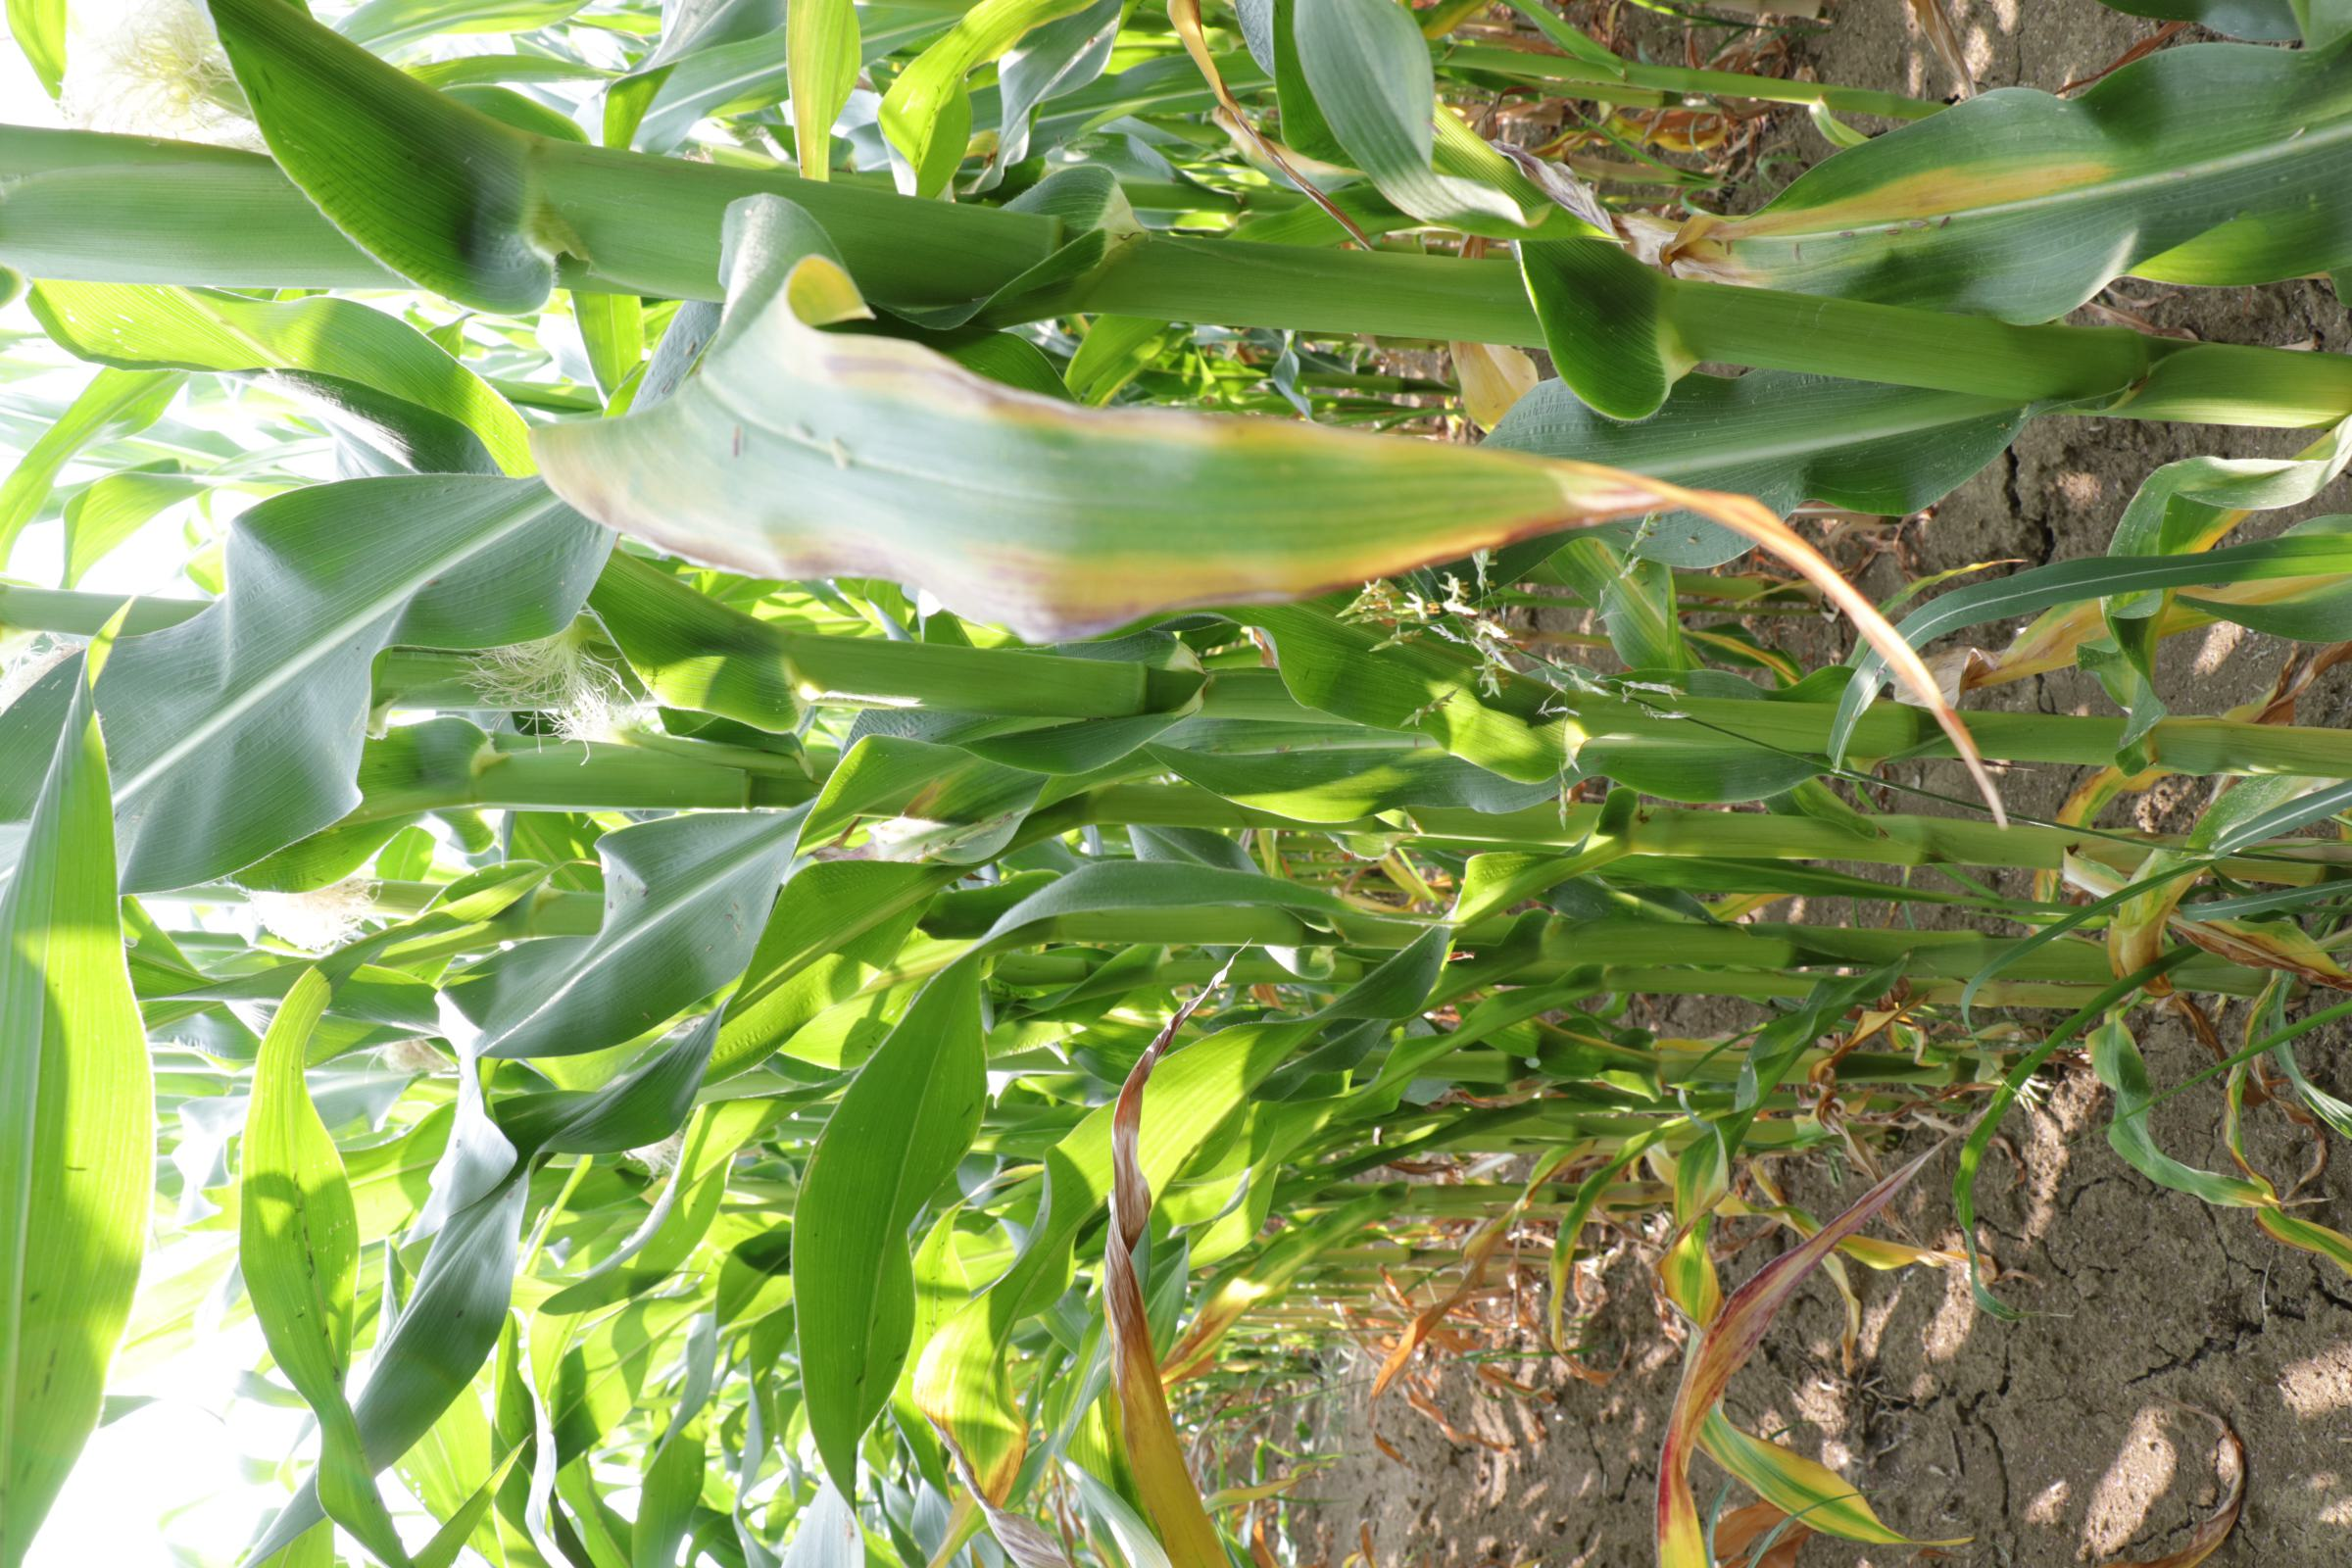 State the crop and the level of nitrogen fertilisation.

maize, full nitrogen fertilisation
